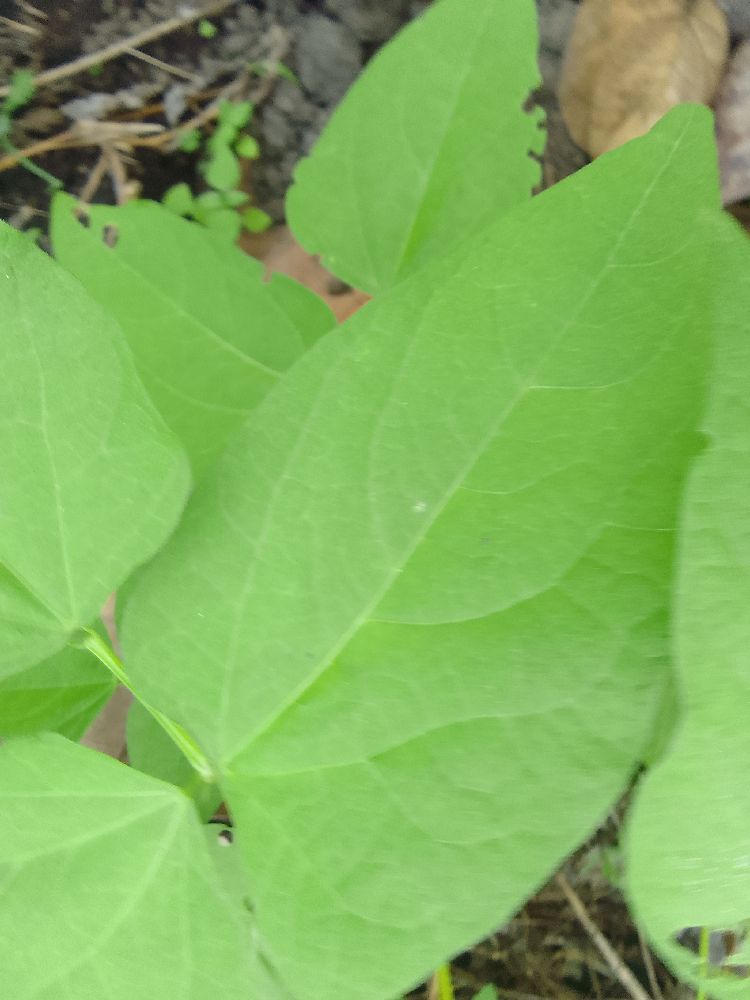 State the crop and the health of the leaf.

common bean, healthy
